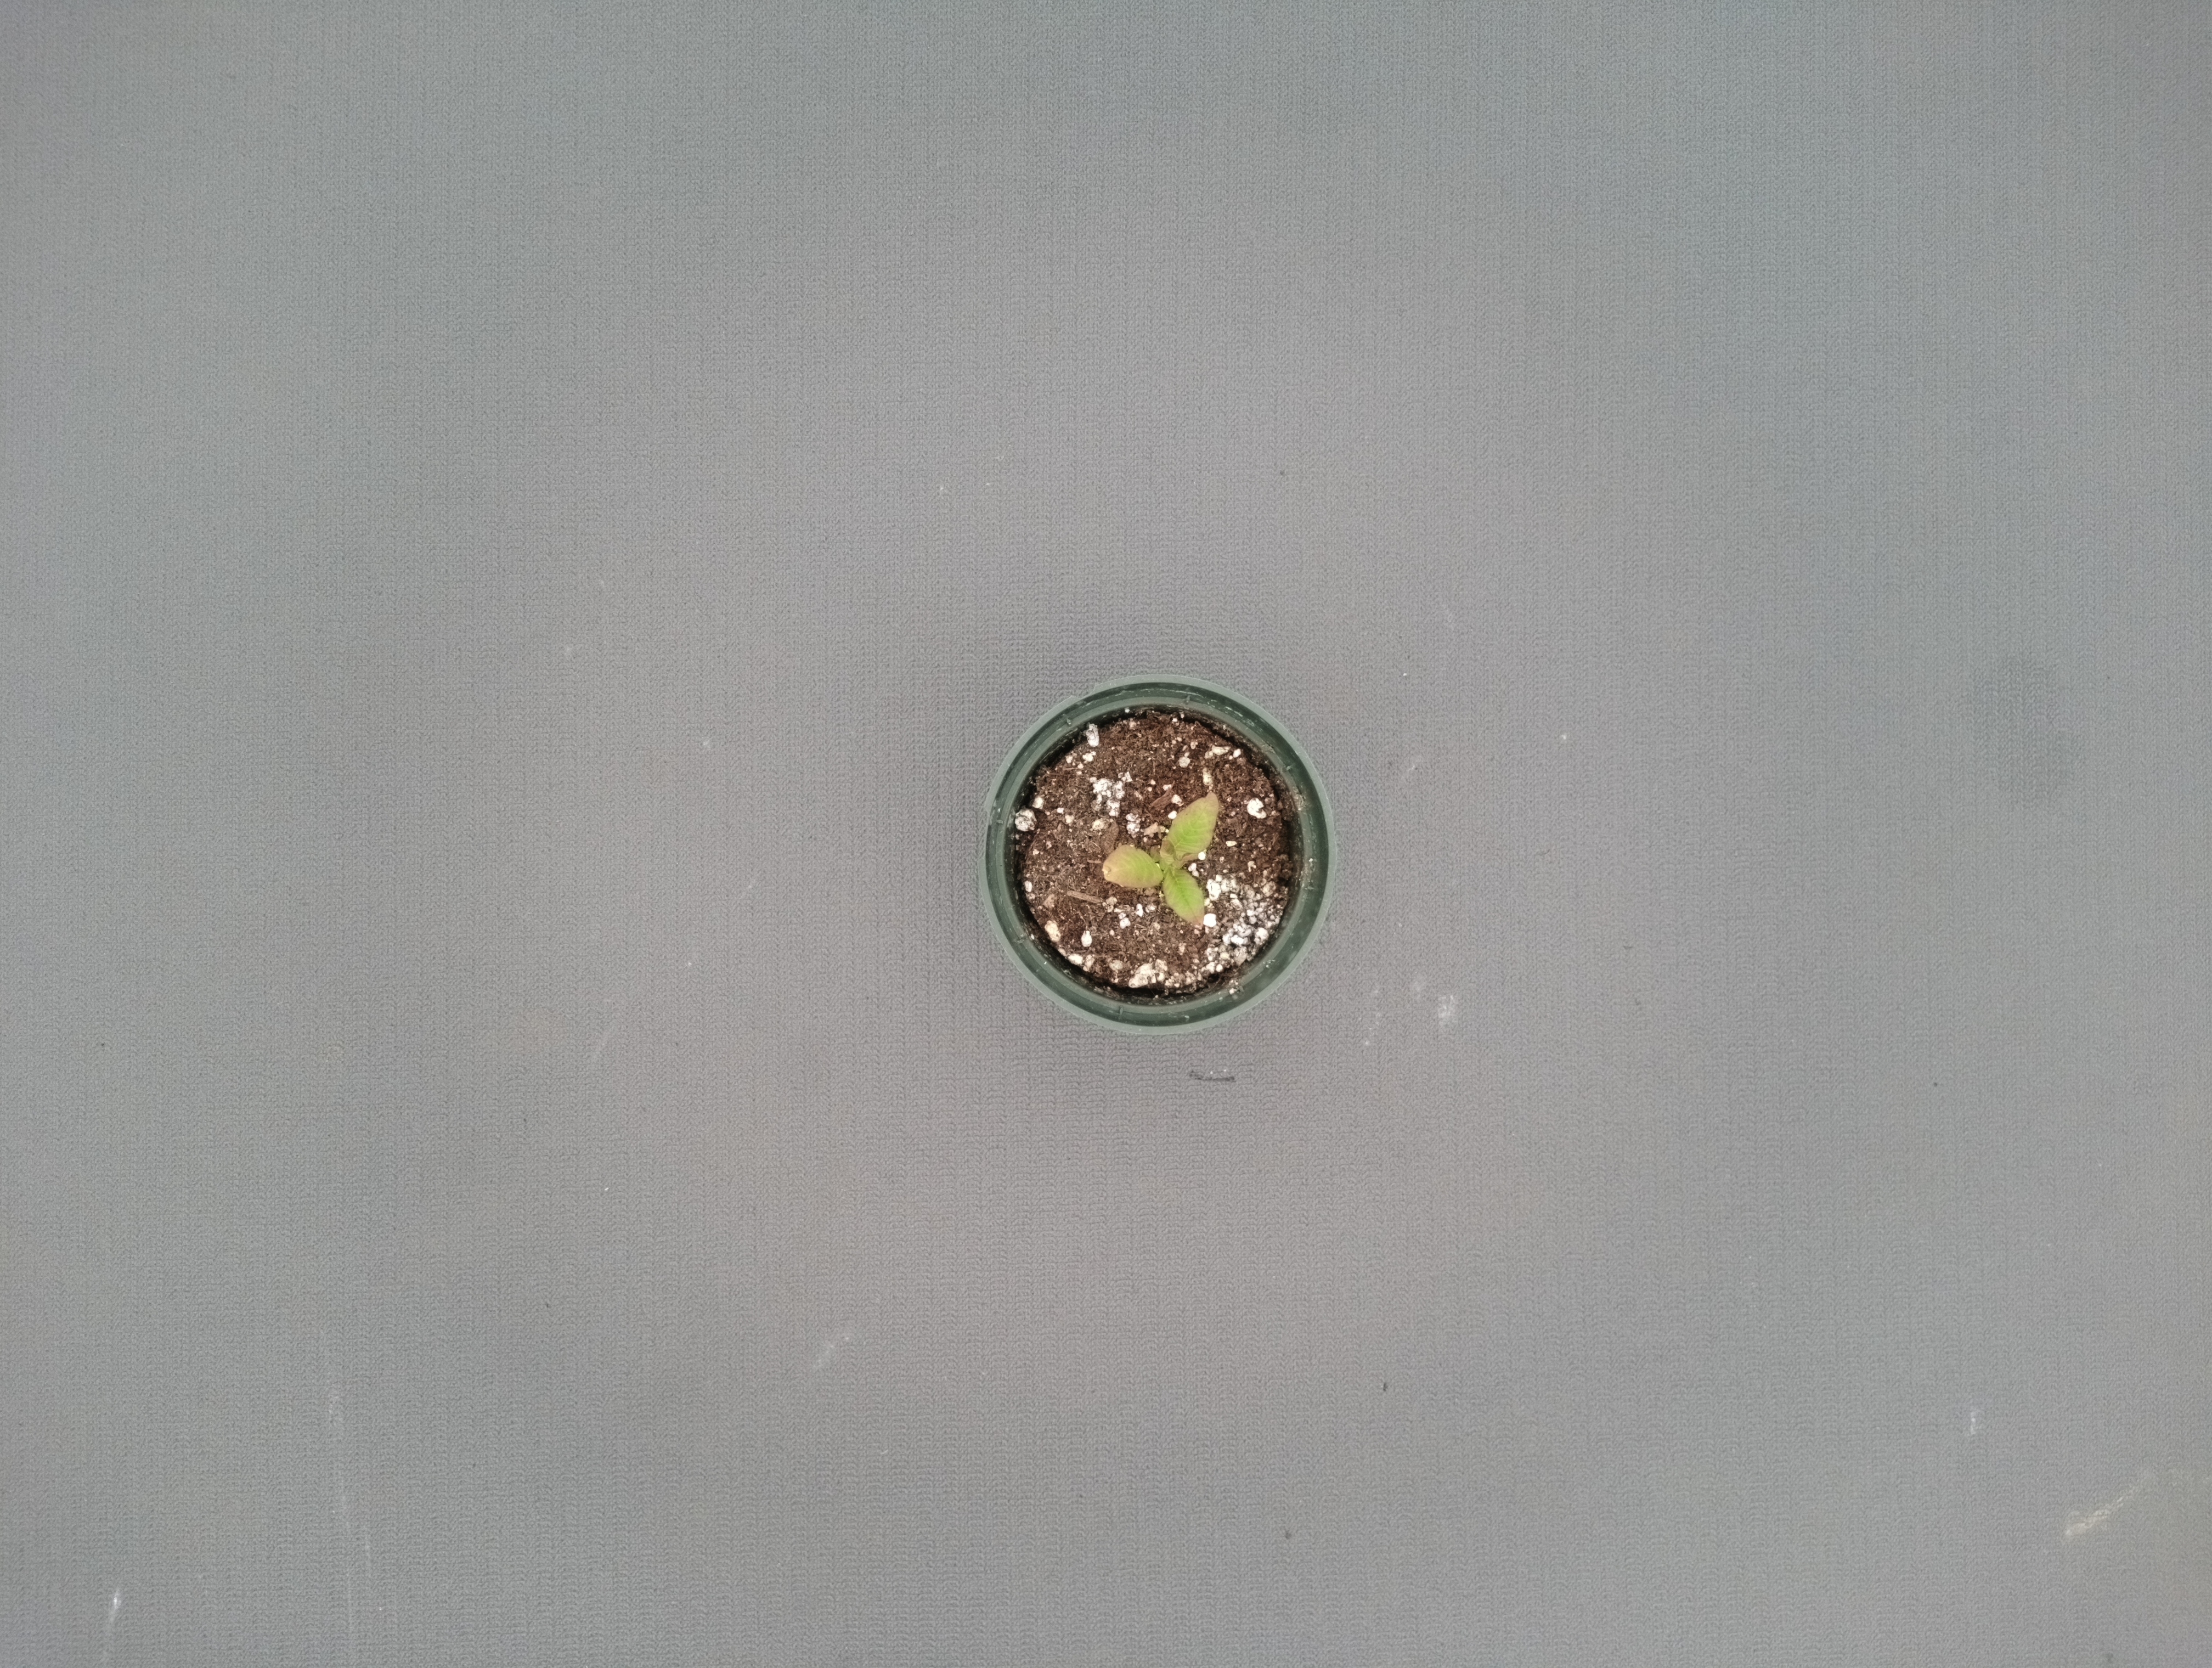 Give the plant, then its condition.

waterhemp, chlorosis necrosis
